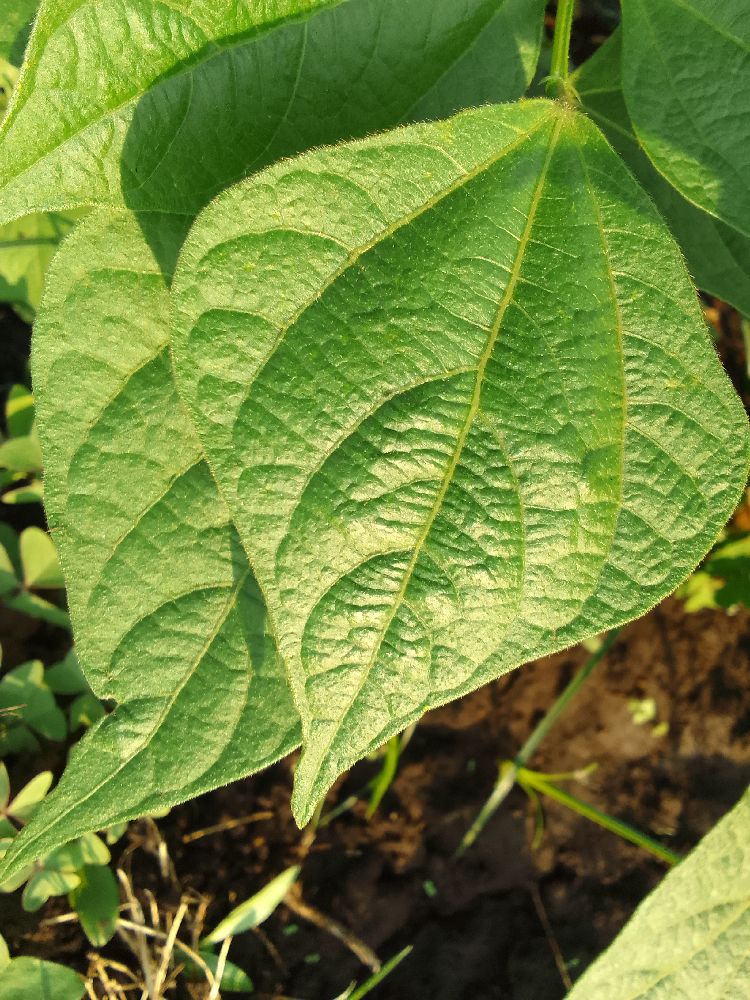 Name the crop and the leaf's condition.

common bean, healthy
